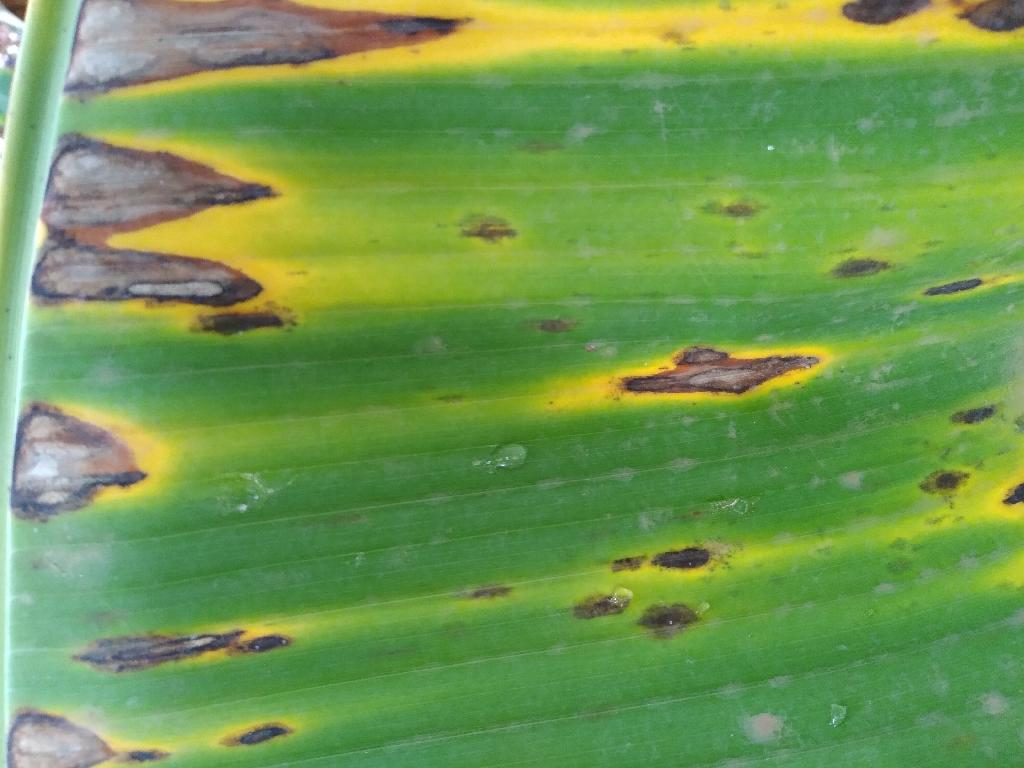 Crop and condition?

banana, black sigatoka
